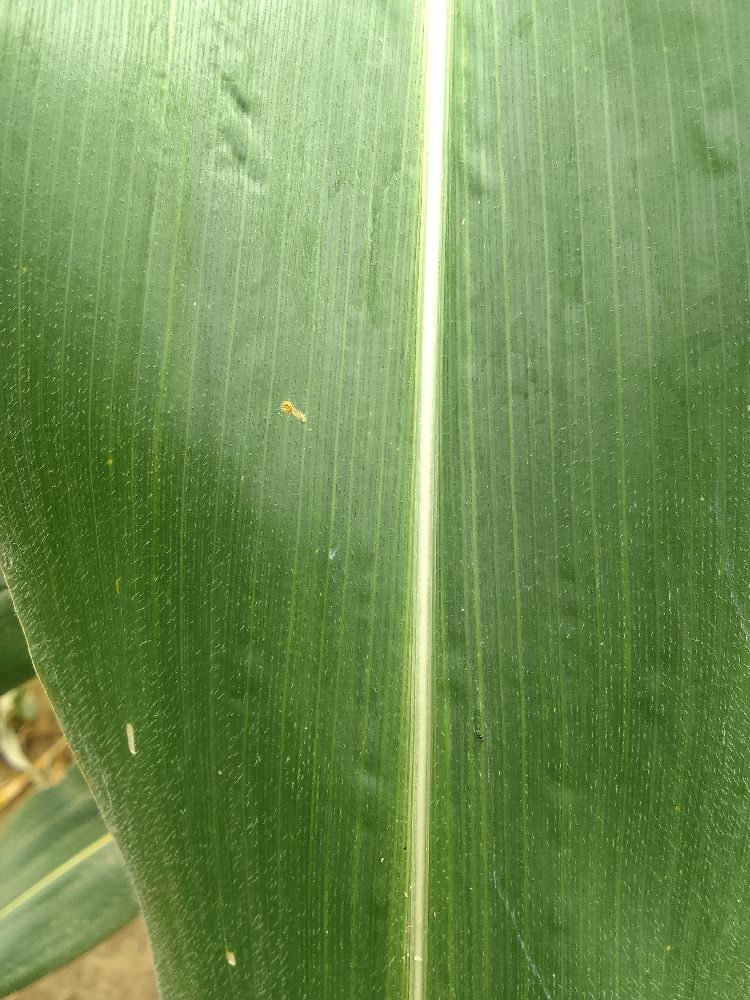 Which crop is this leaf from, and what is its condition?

maize, healthy
